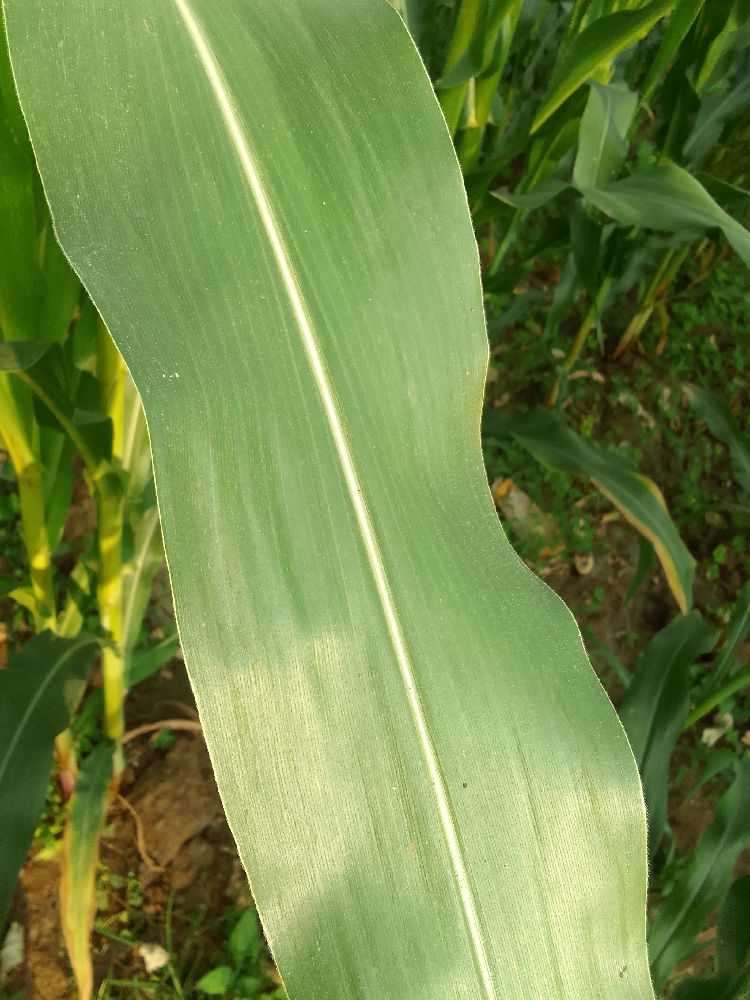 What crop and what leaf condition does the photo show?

maize, healthy
